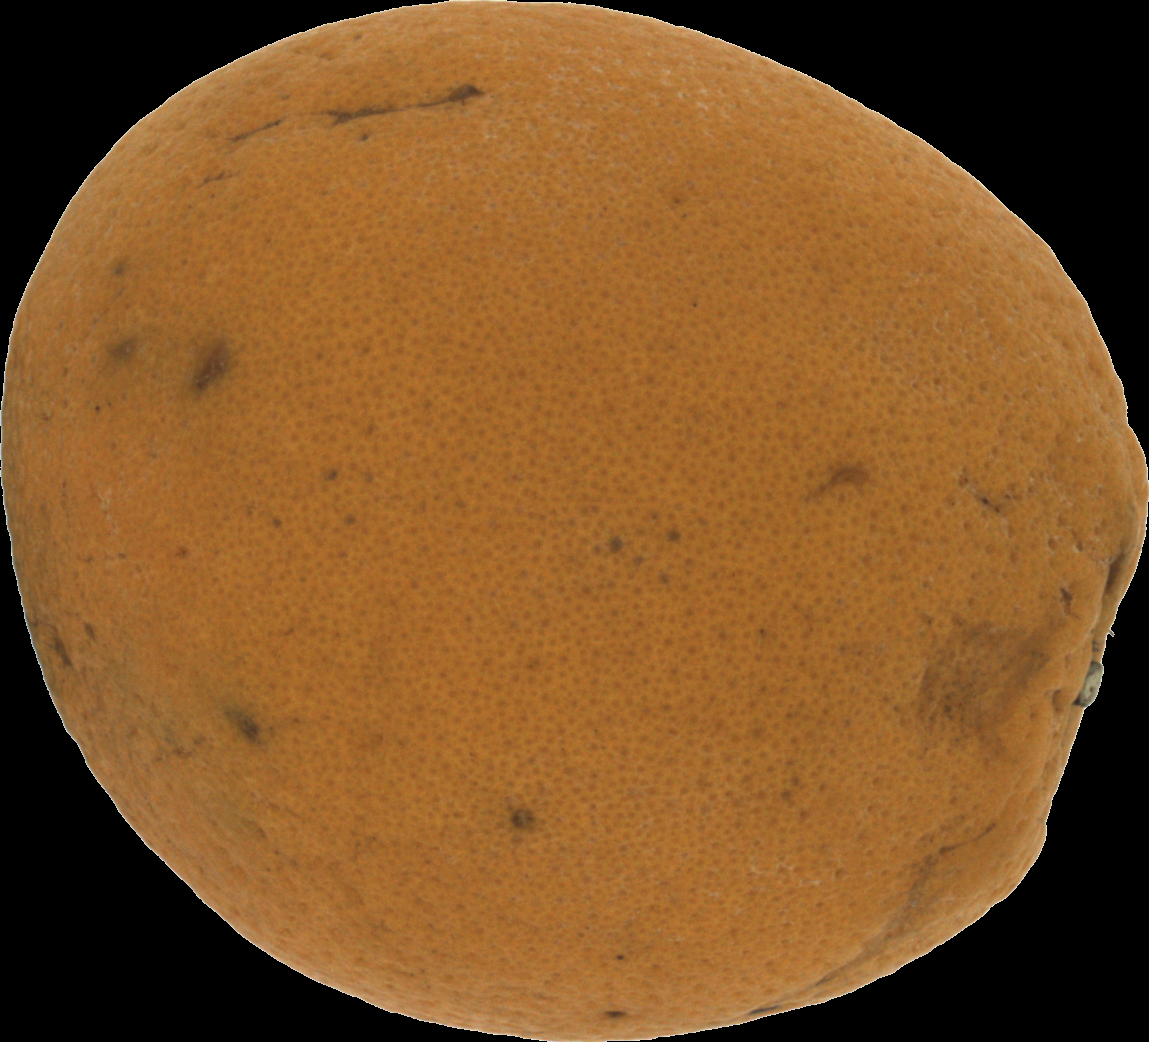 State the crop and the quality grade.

orange, bad
